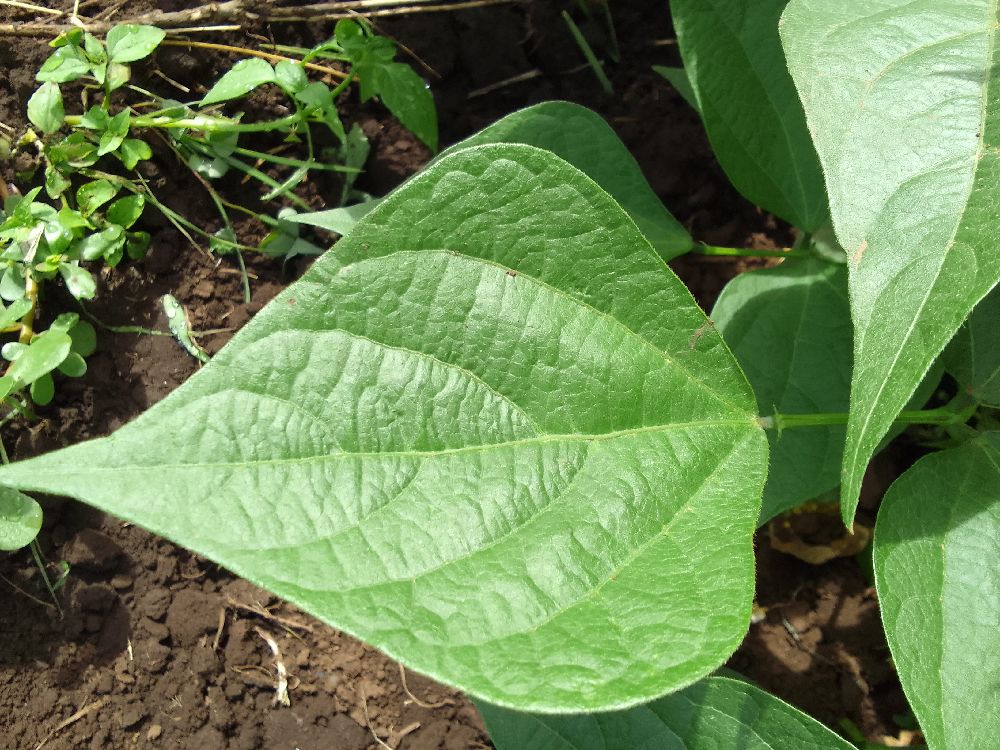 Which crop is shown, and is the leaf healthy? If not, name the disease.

common bean, healthy
